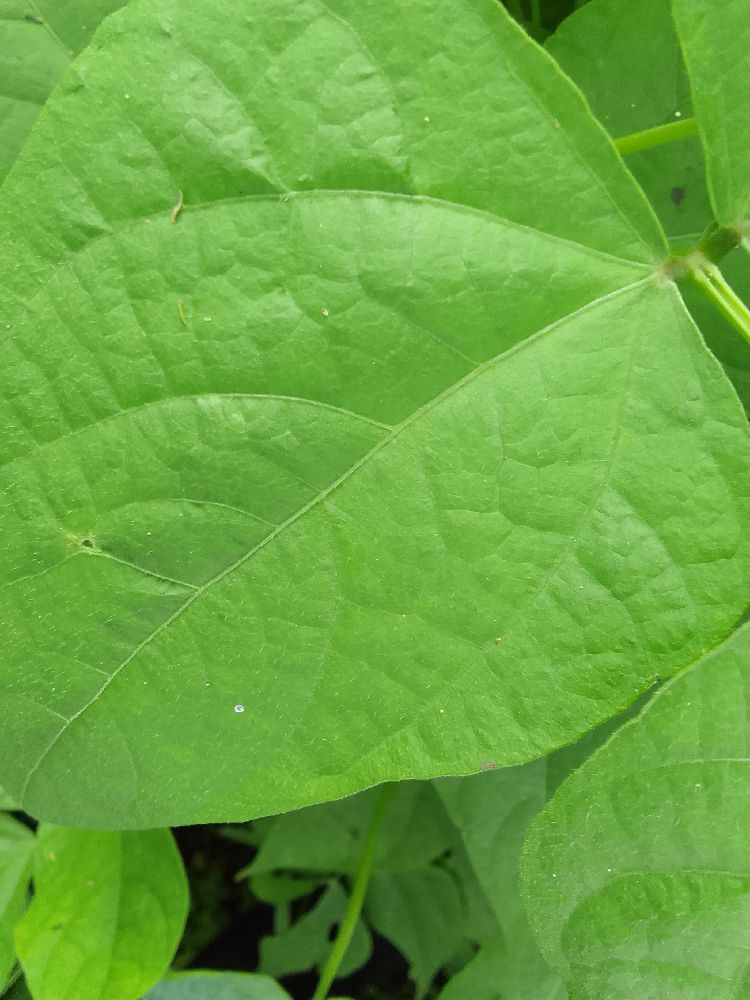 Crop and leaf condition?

common bean, healthy
